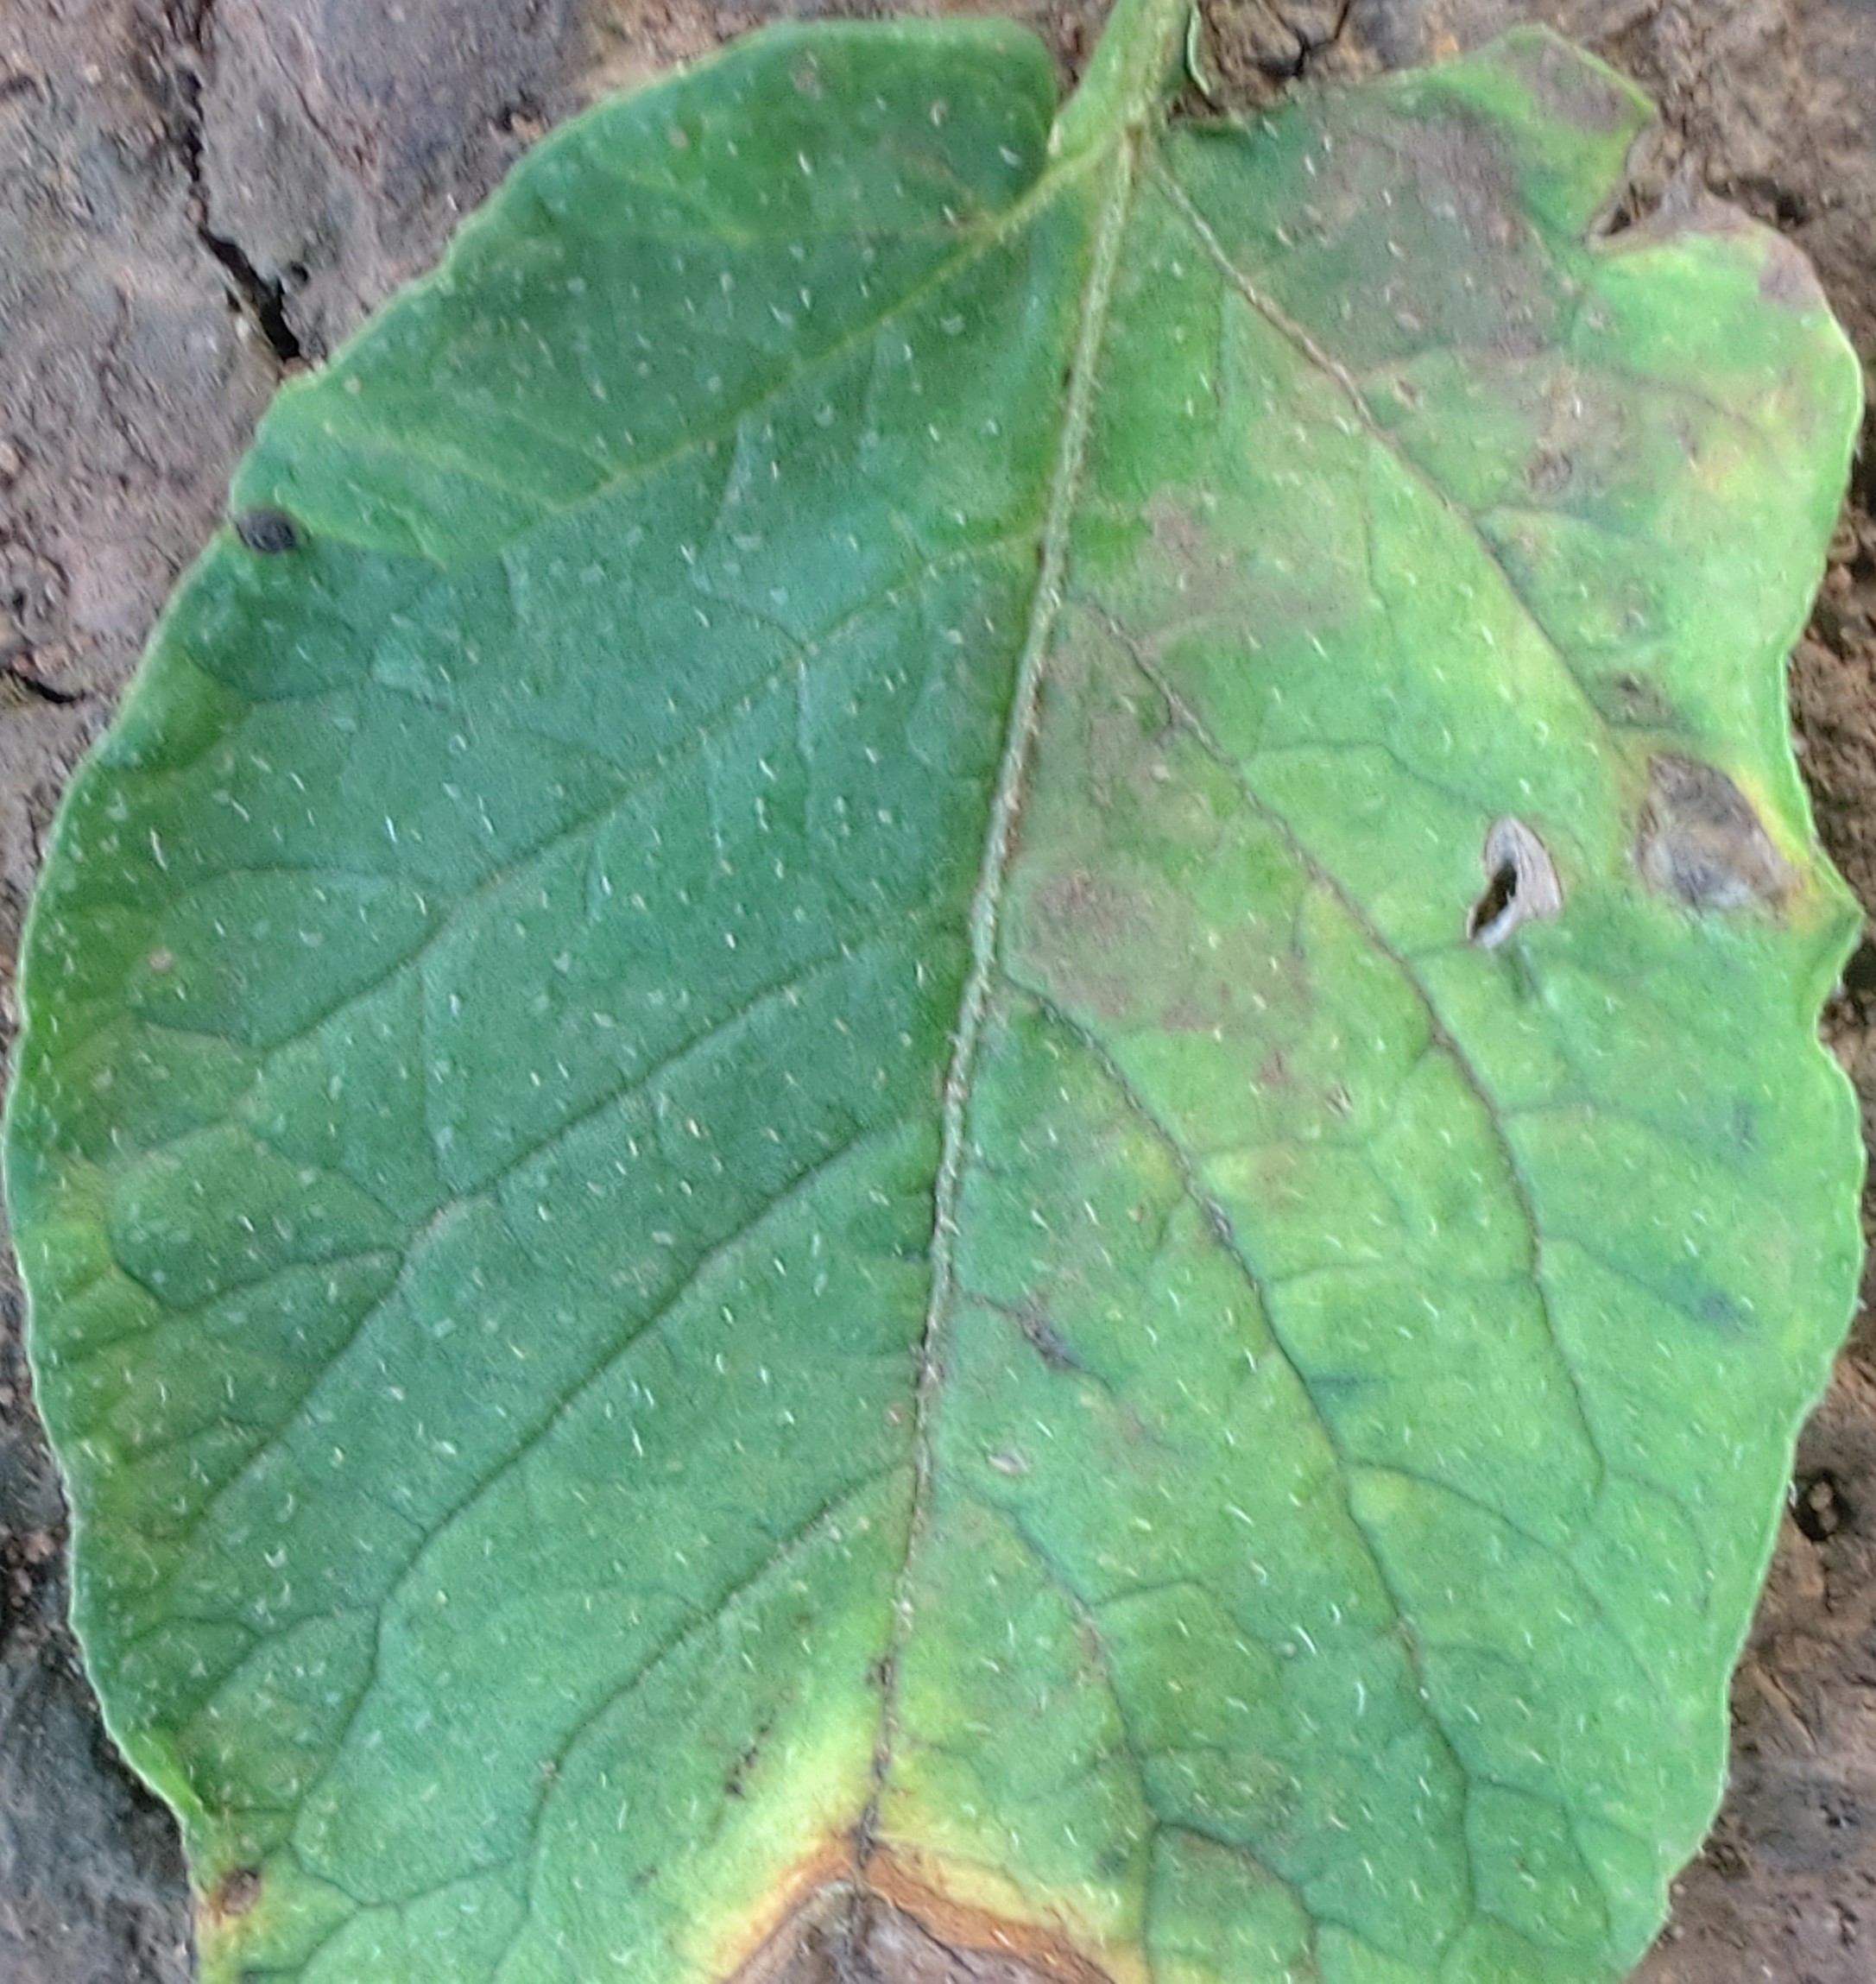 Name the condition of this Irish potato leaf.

early blight
